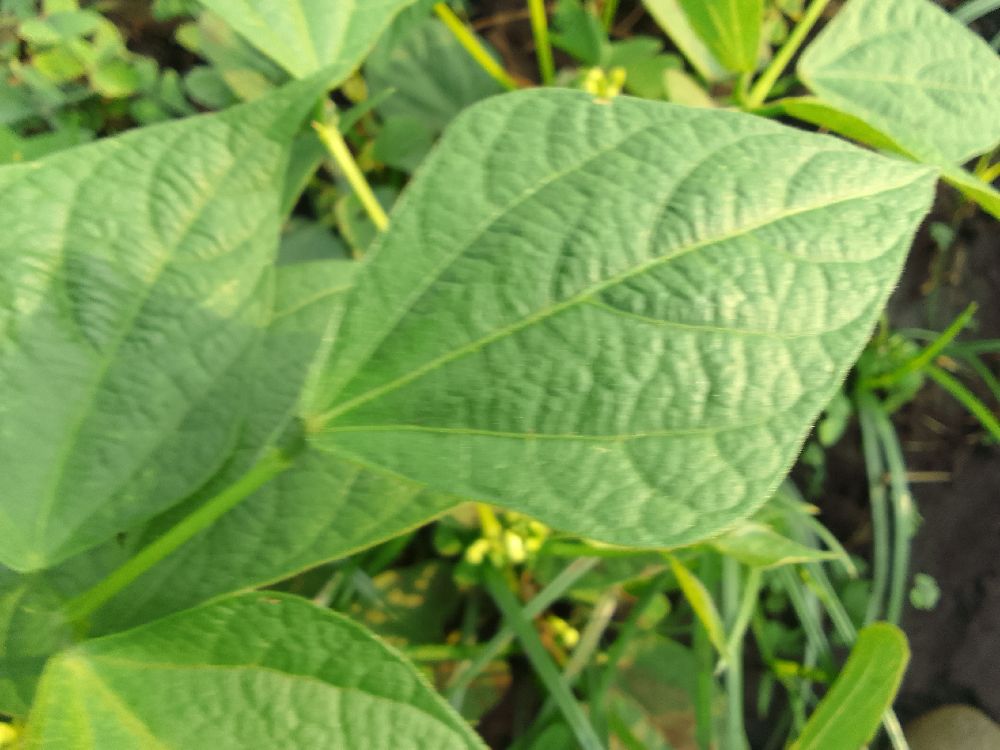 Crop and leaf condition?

common bean, healthy
